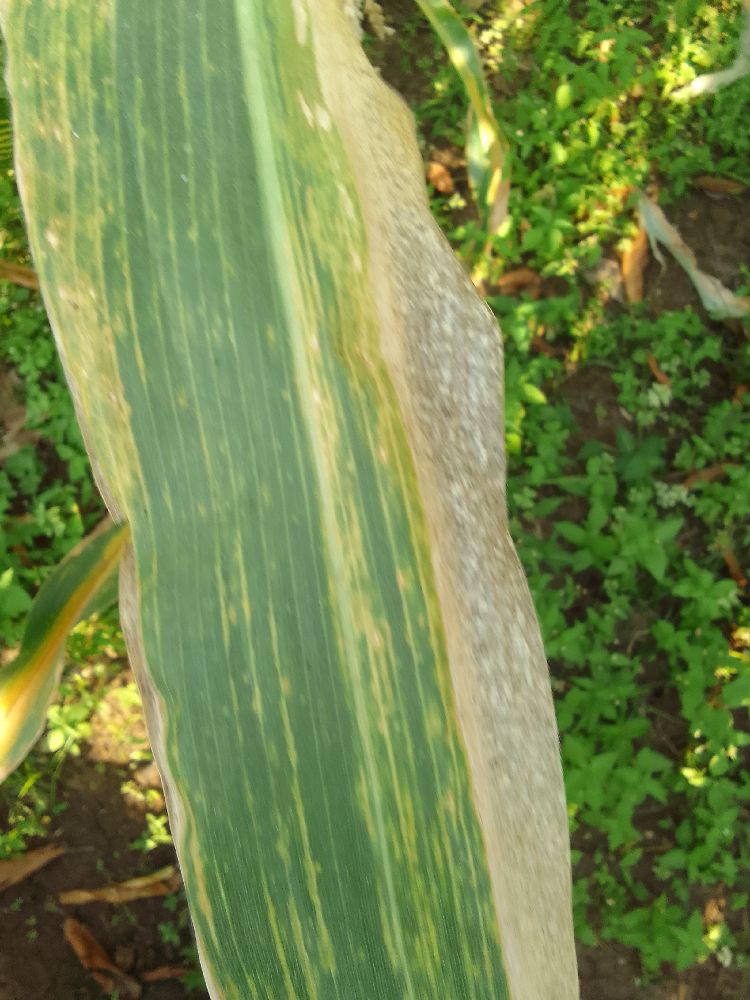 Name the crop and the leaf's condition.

maize, maize lethal necrosis
